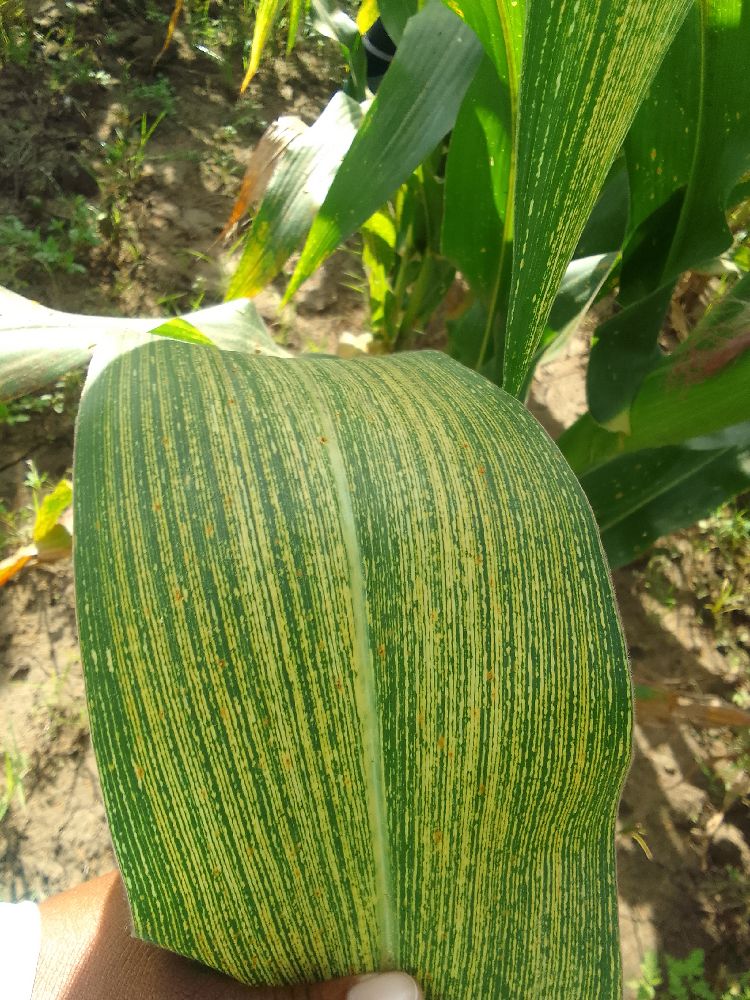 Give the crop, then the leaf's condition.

maize, maize streak virus
